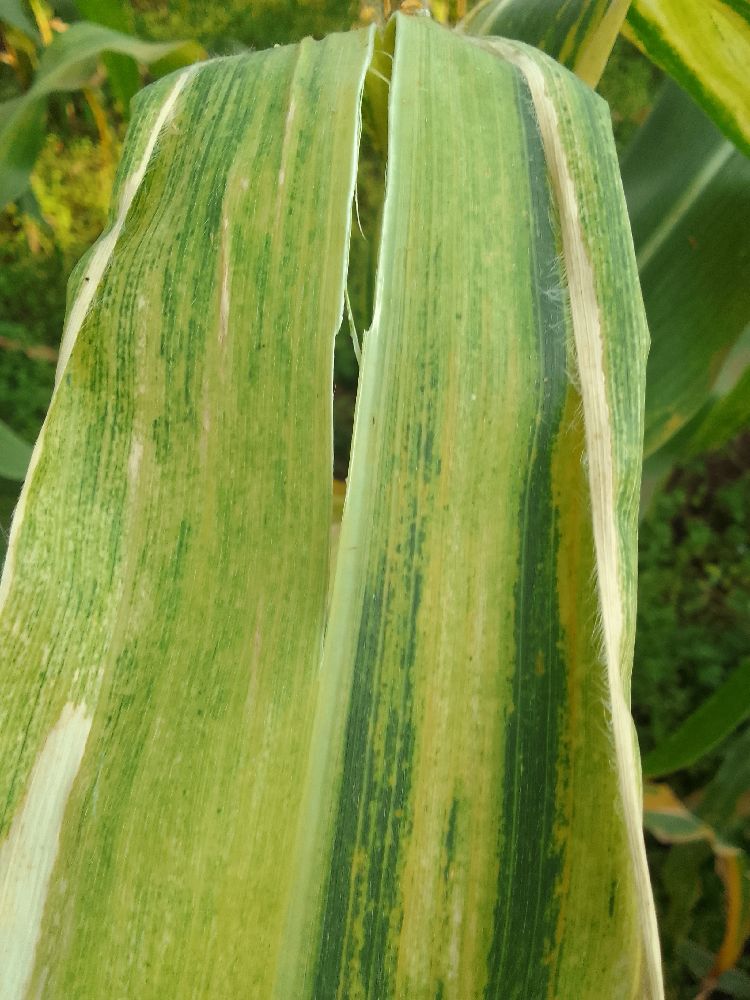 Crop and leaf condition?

maize, maize lethal necrosis
